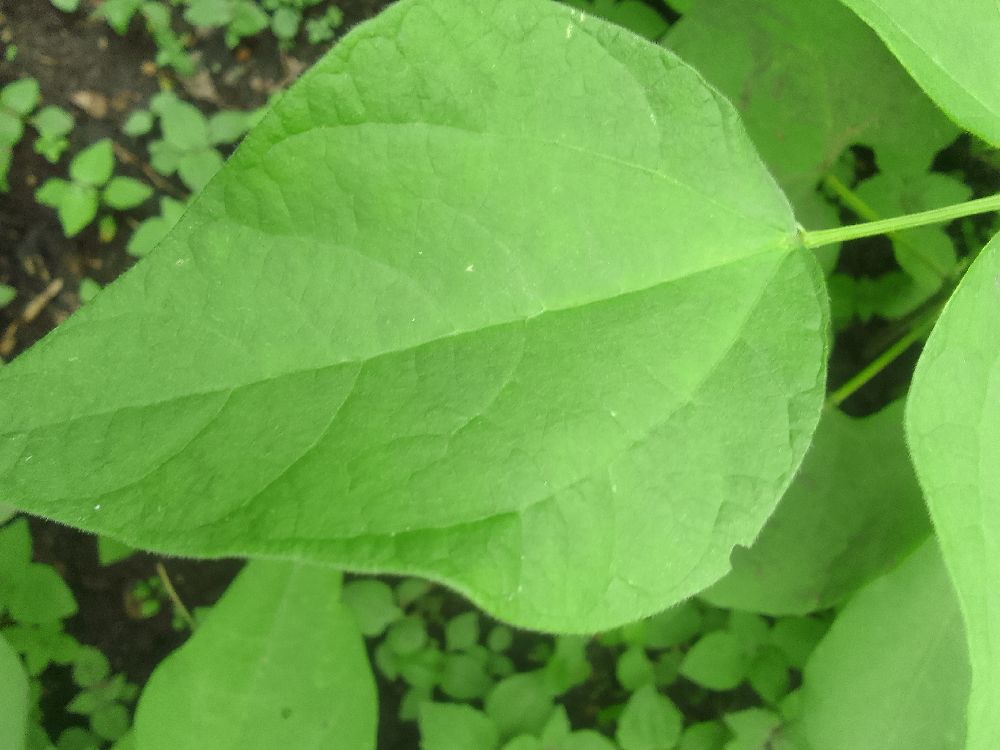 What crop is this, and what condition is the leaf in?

common bean, healthy
